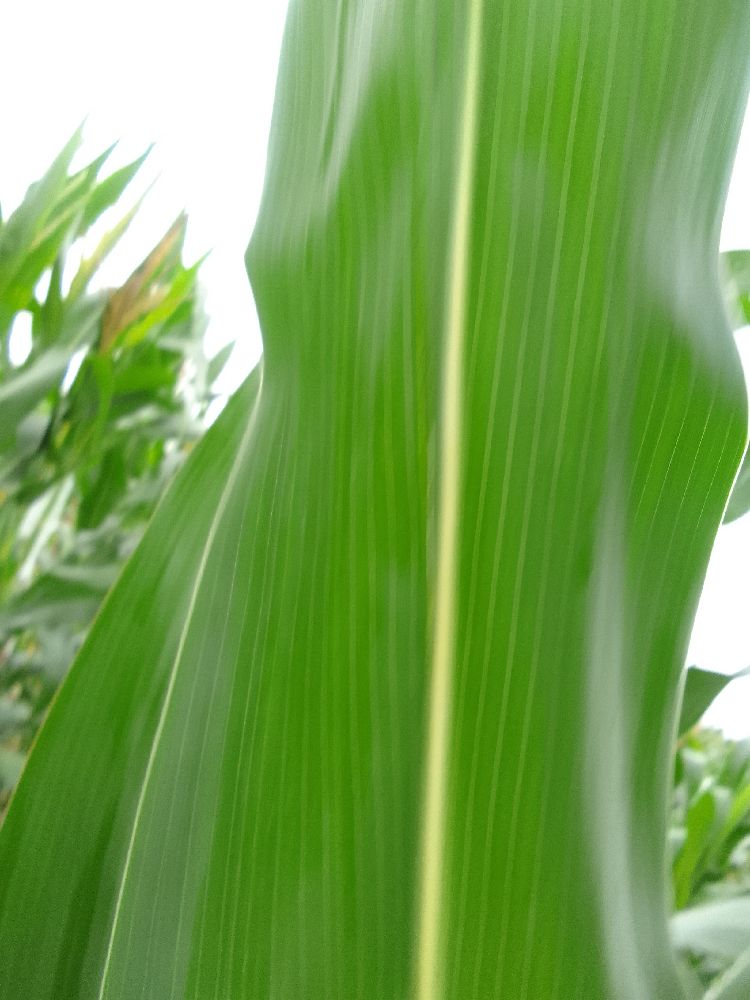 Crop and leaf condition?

maize, healthy
